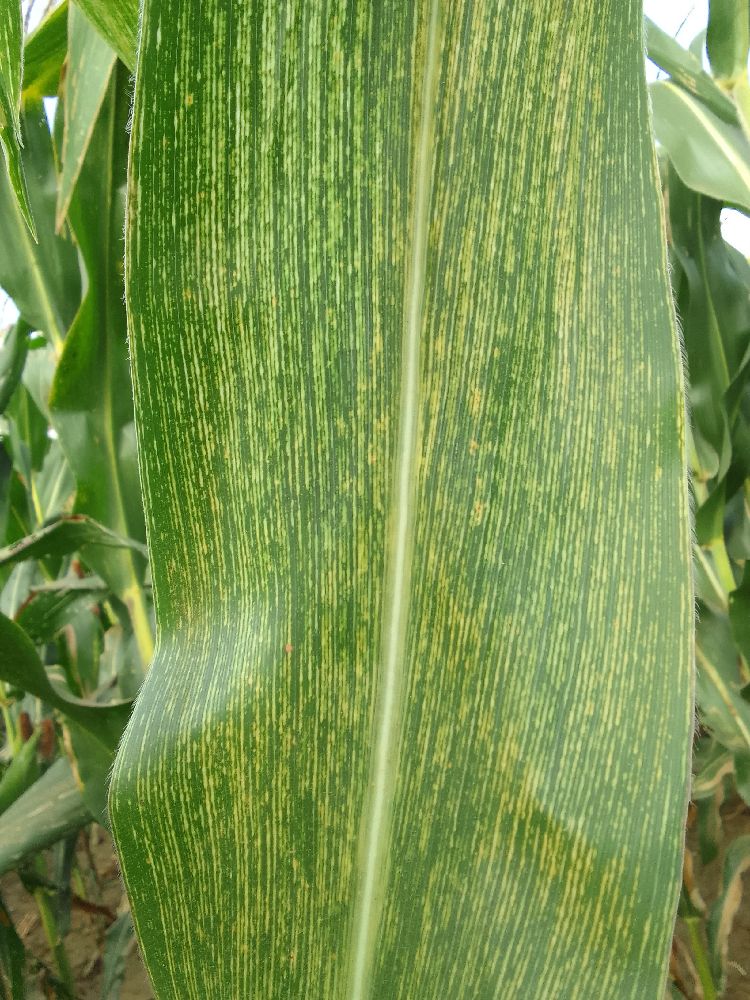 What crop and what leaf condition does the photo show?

maize, maize streak virus
